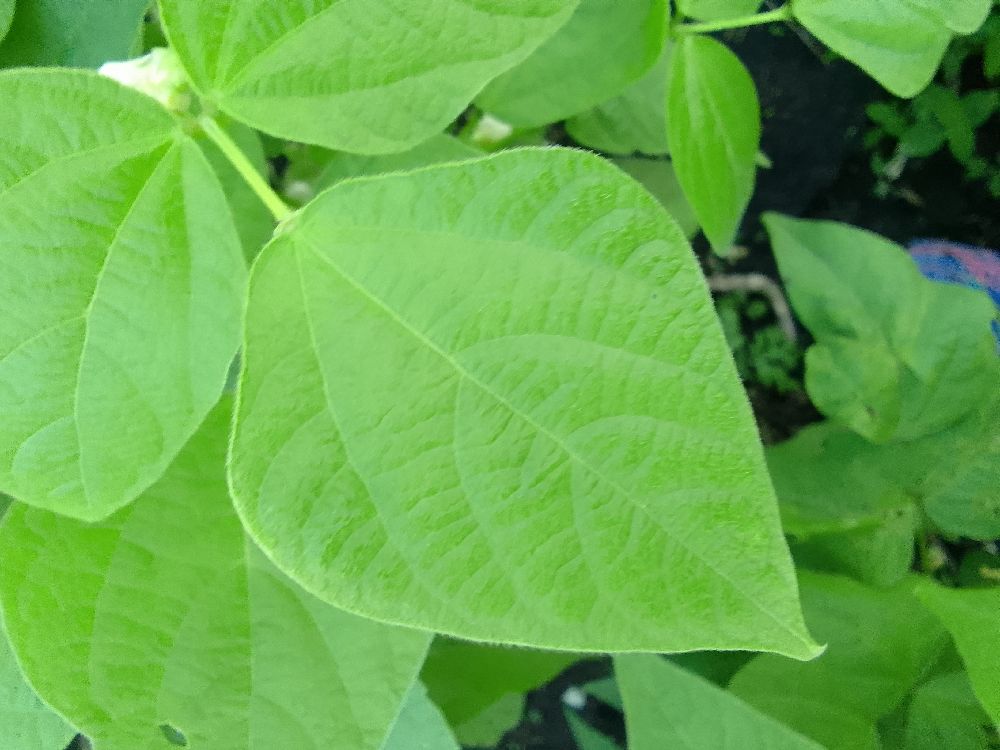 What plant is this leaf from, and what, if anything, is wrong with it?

common bean, healthy
